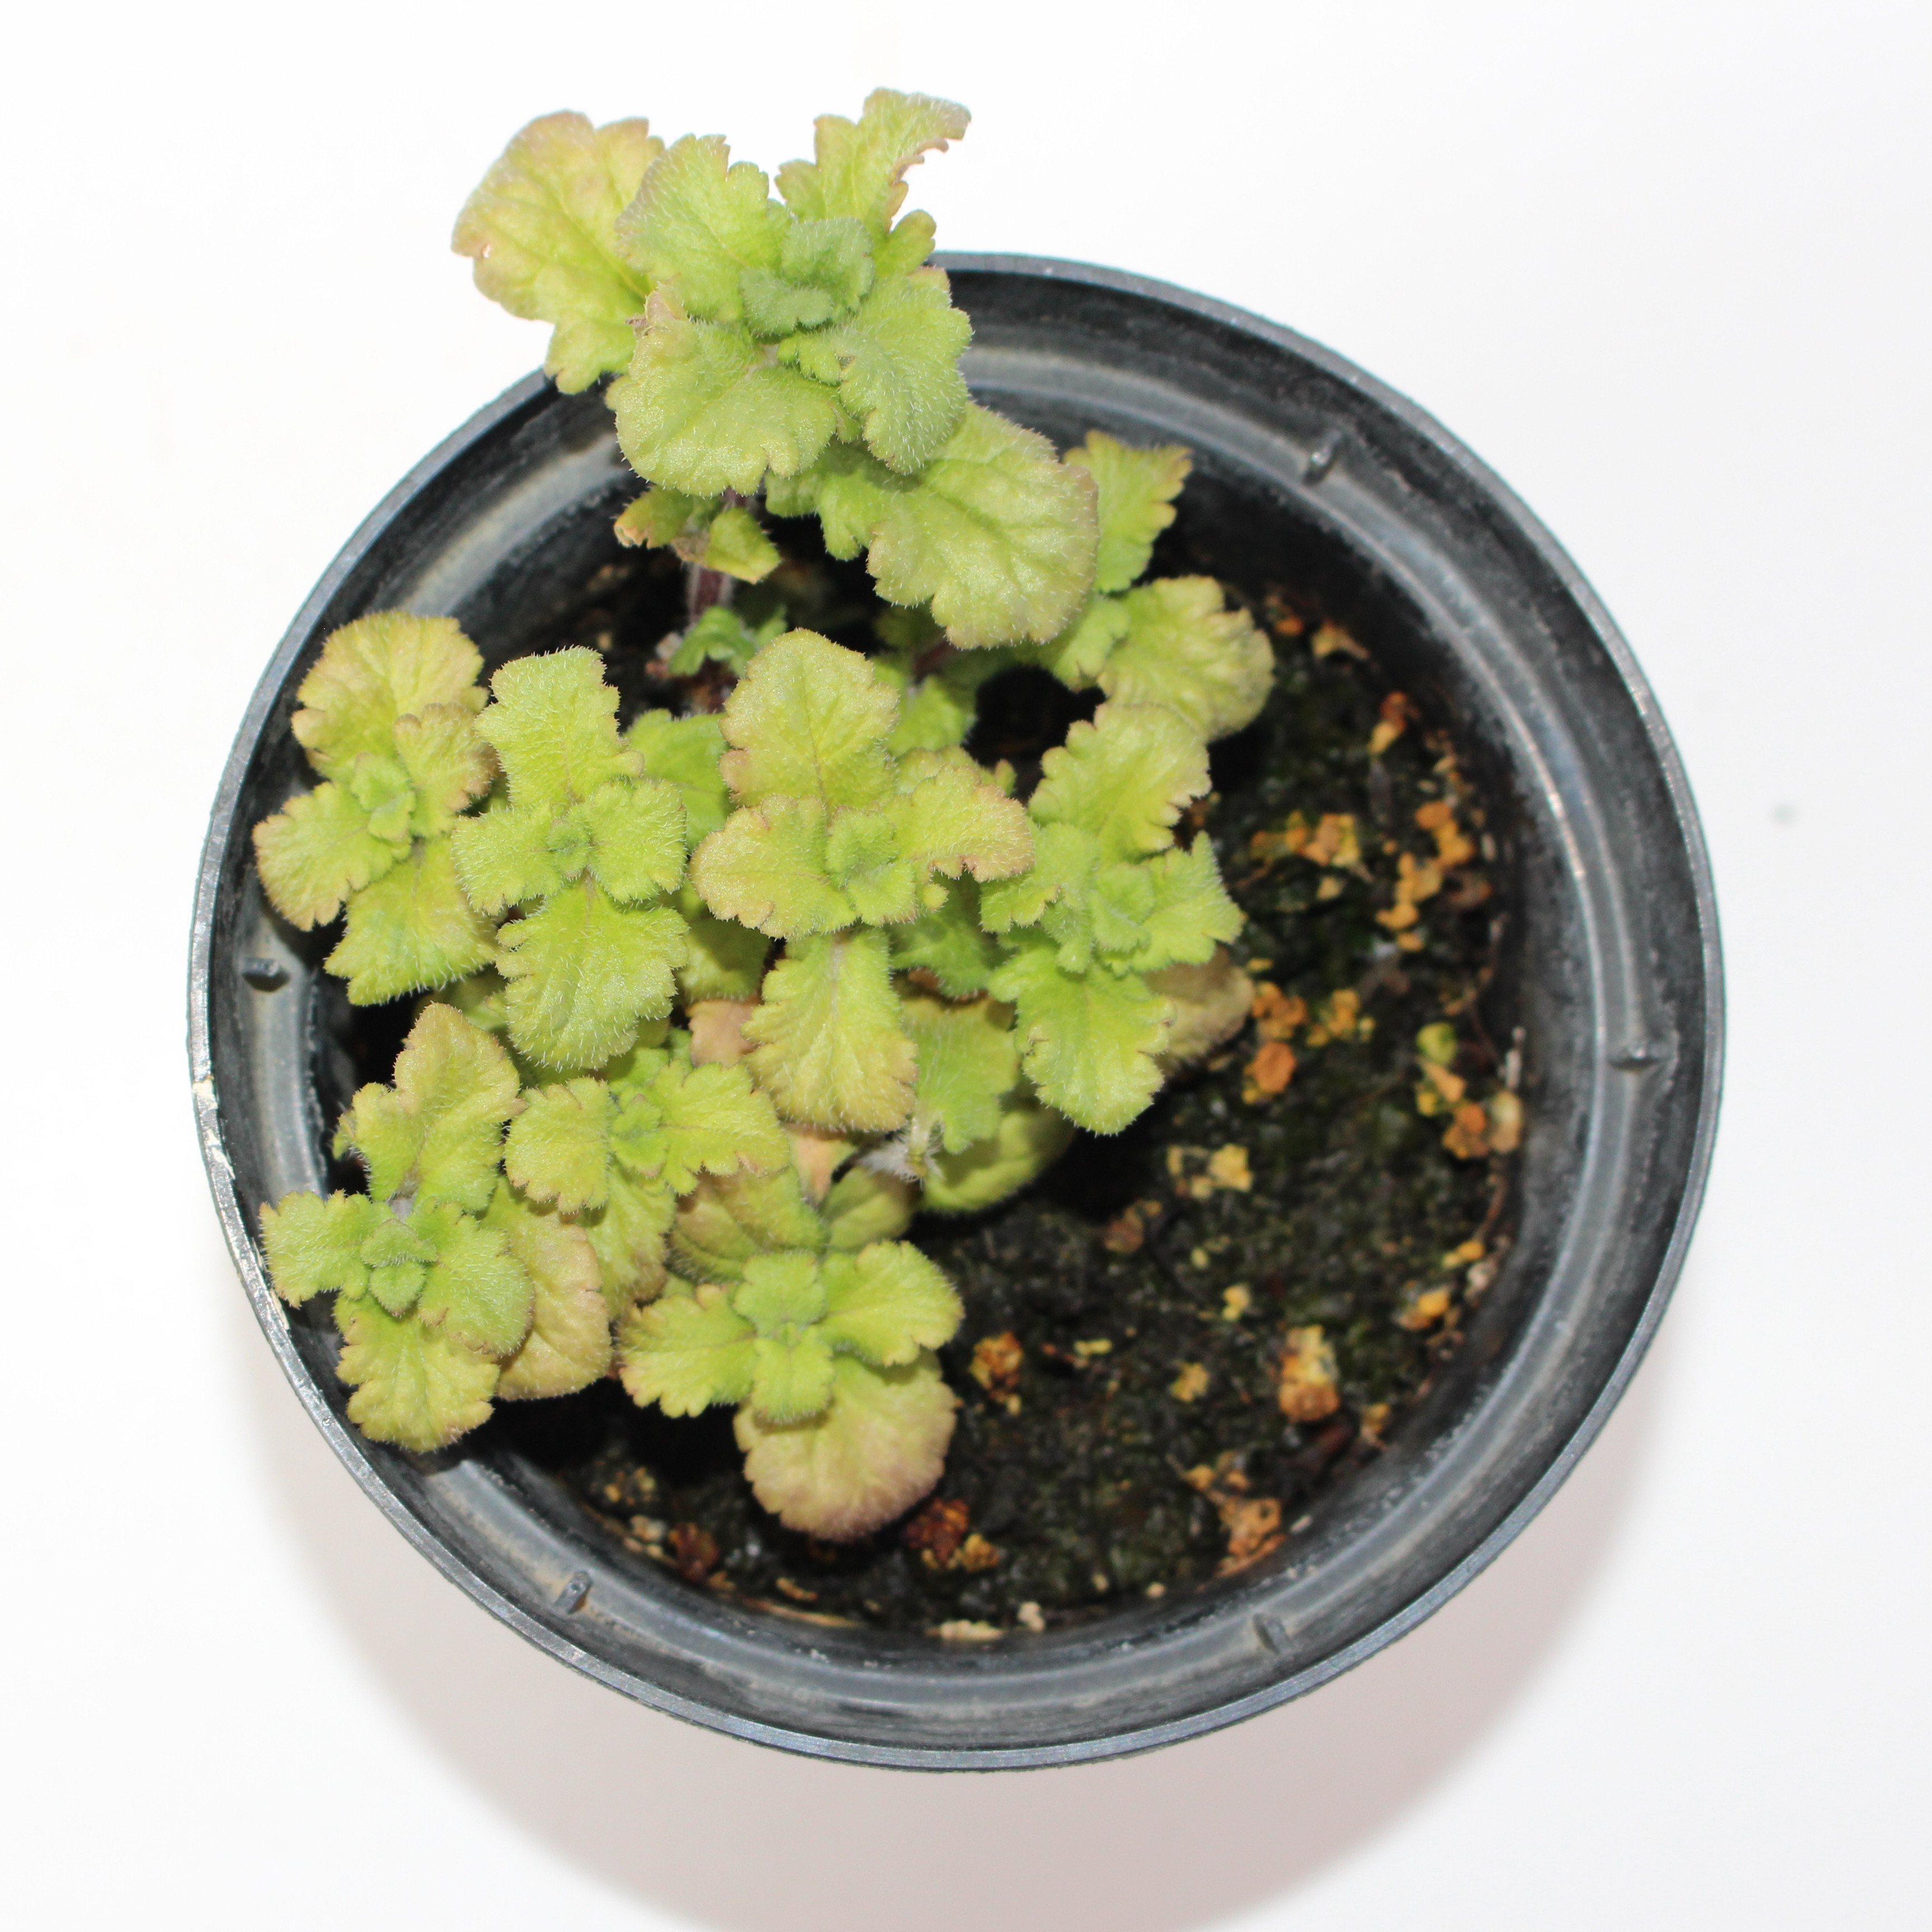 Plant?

Veronica persica
